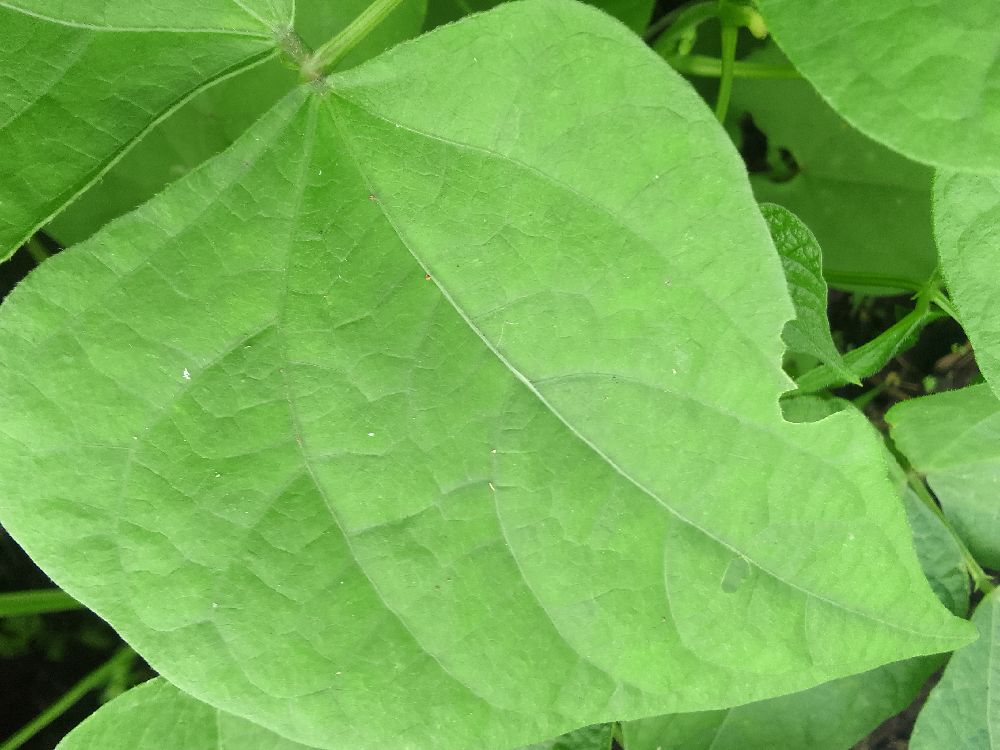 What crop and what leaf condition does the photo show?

common bean, healthy
